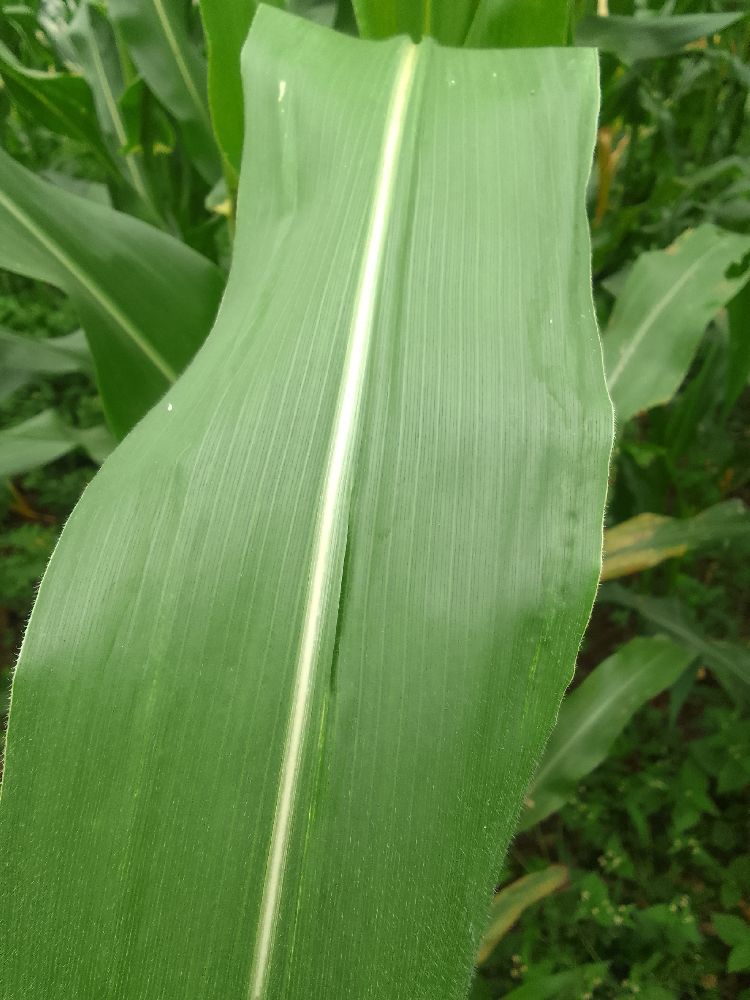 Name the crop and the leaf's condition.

maize, healthy
